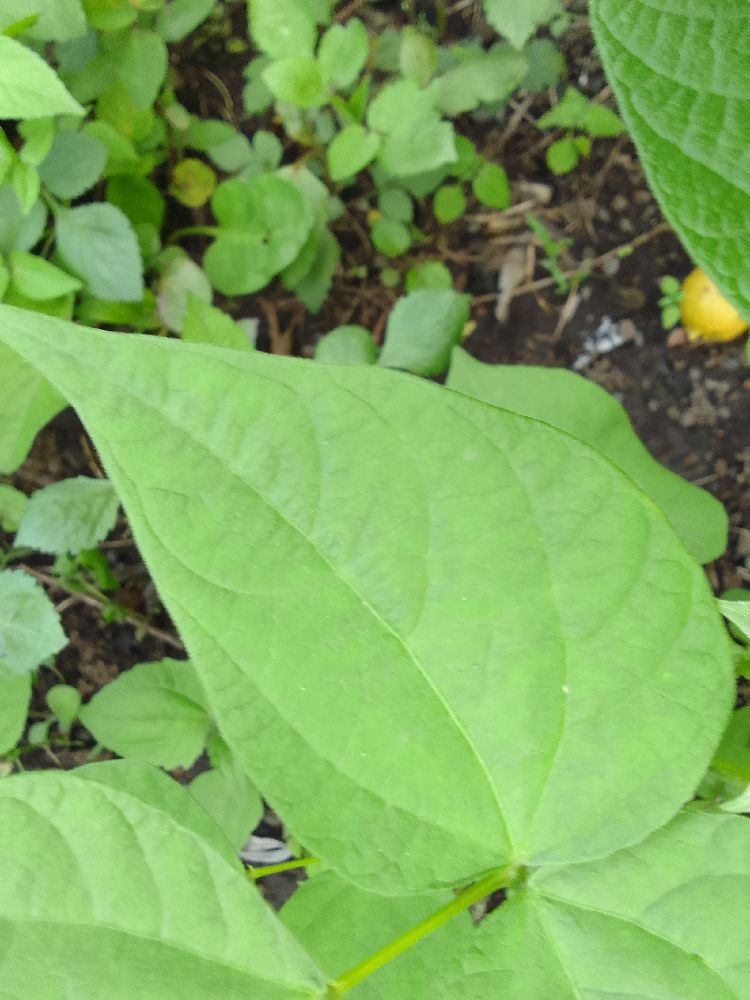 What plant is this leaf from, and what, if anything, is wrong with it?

common bean, healthy
